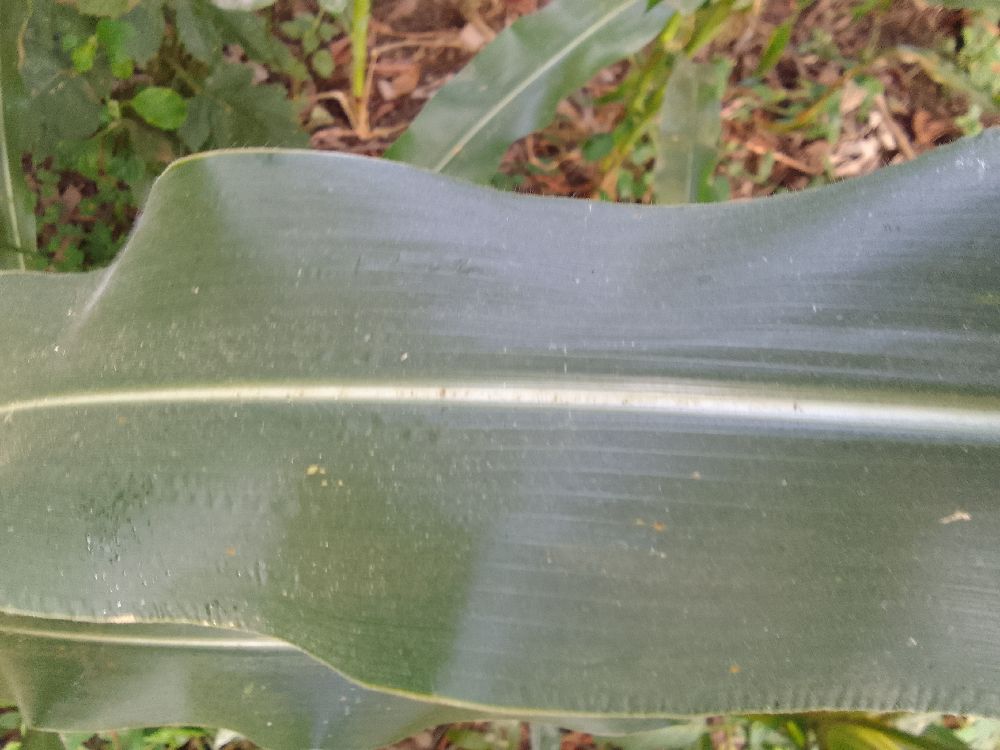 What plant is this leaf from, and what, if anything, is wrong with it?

maize, healthy
